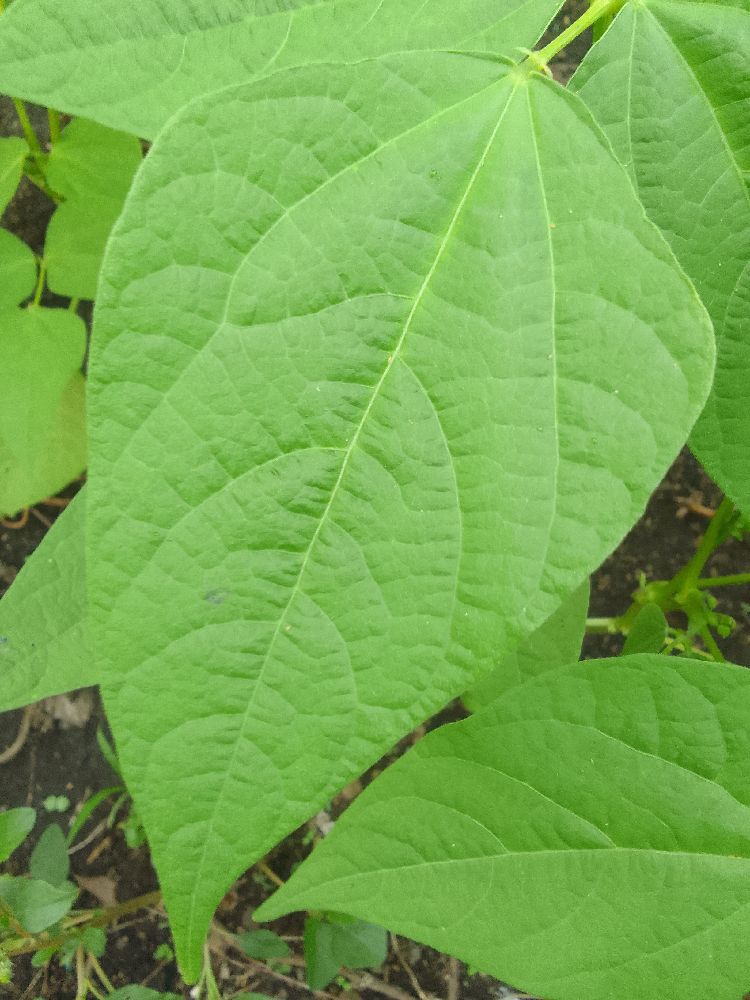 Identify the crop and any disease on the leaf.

common bean, healthy
